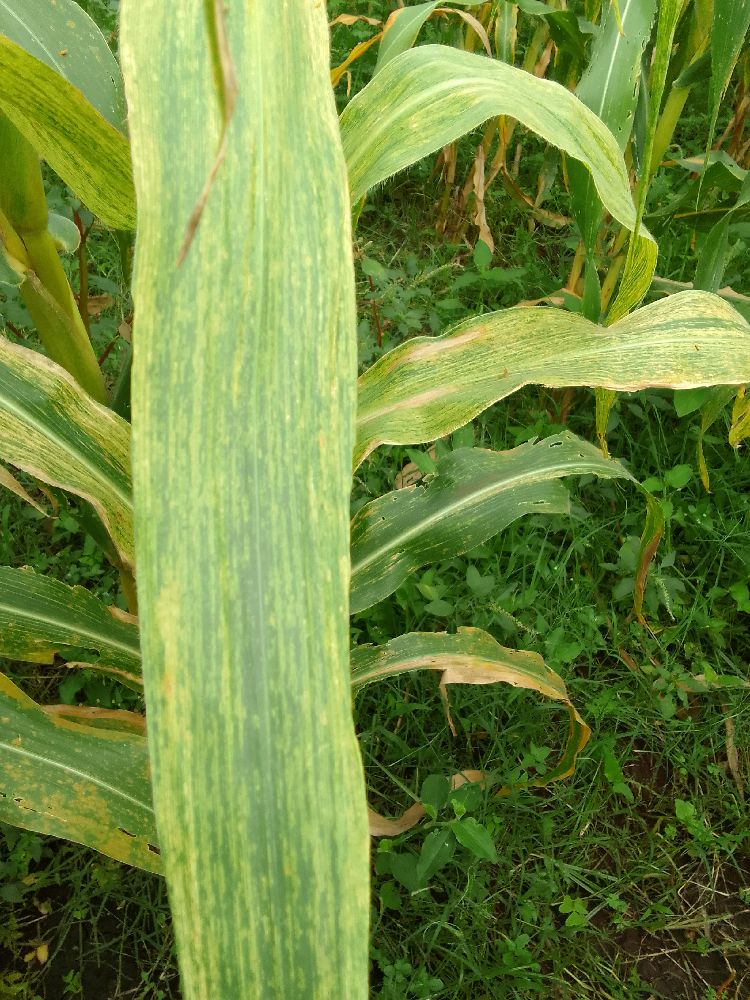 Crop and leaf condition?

maize, maize lethal necrosis
